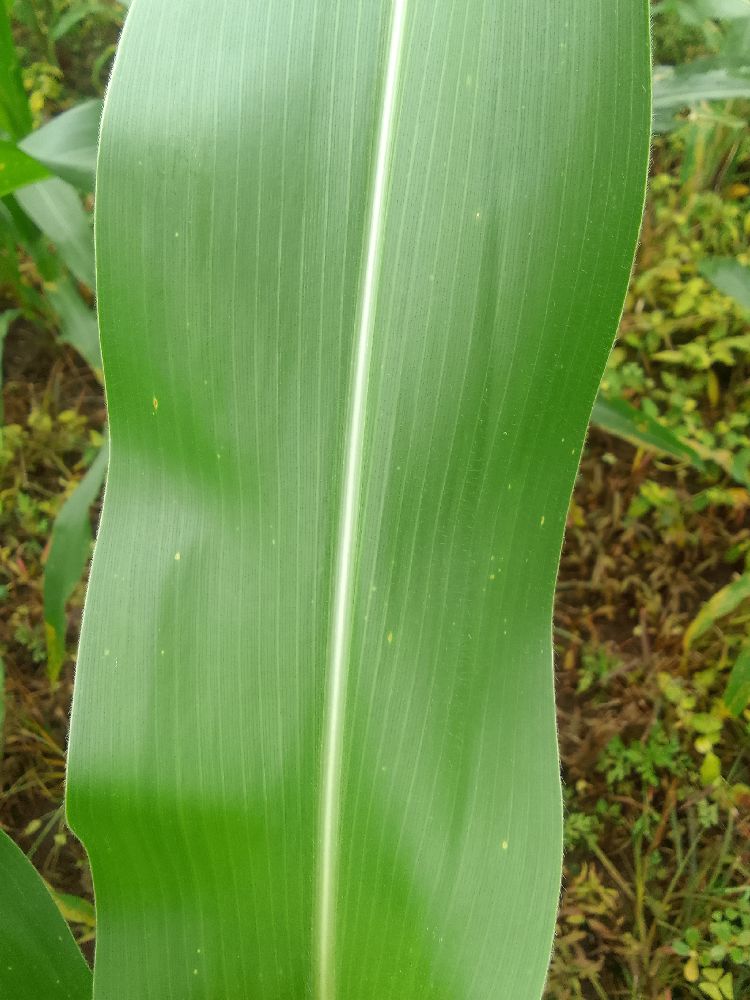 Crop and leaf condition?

maize, healthy
